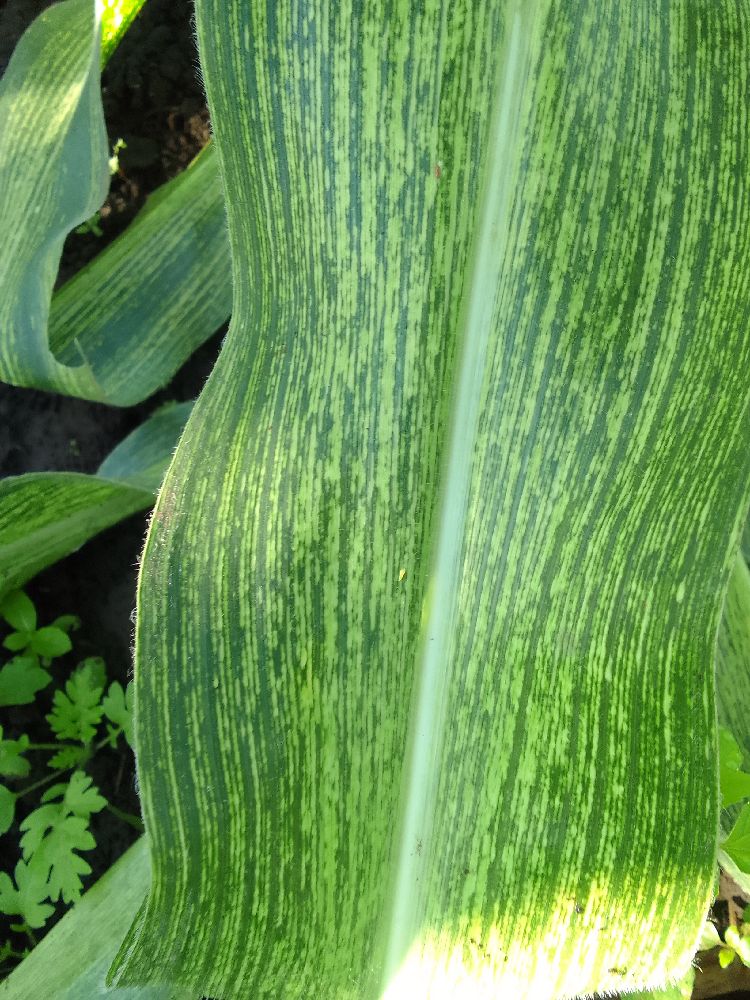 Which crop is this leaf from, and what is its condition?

maize, maize streak virus
